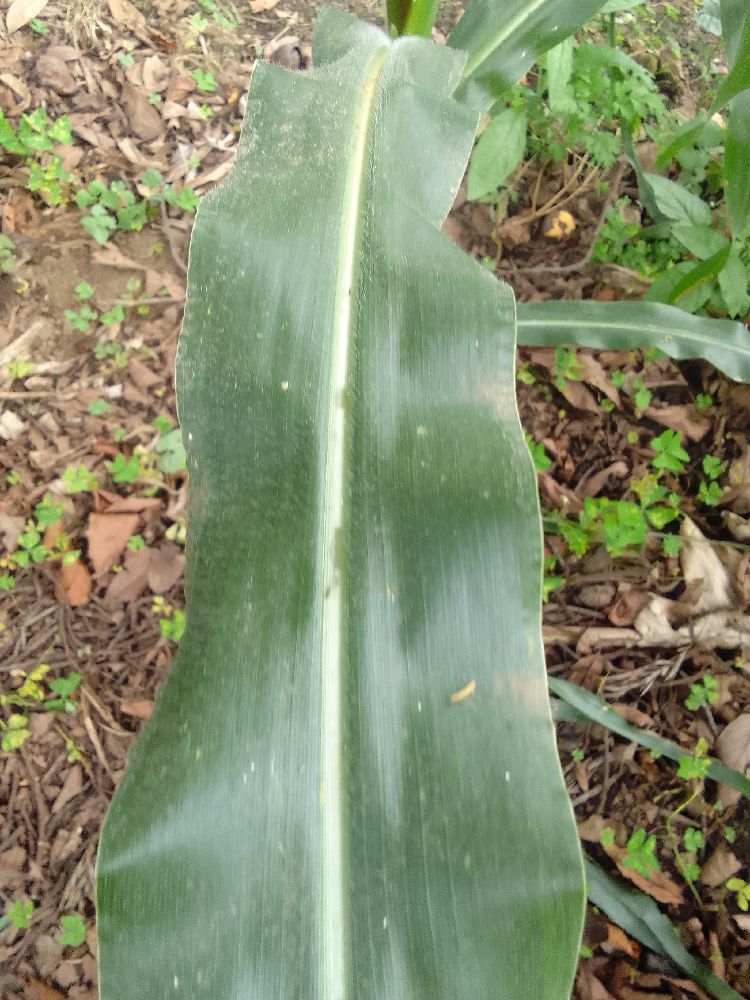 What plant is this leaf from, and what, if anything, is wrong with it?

maize, healthy
